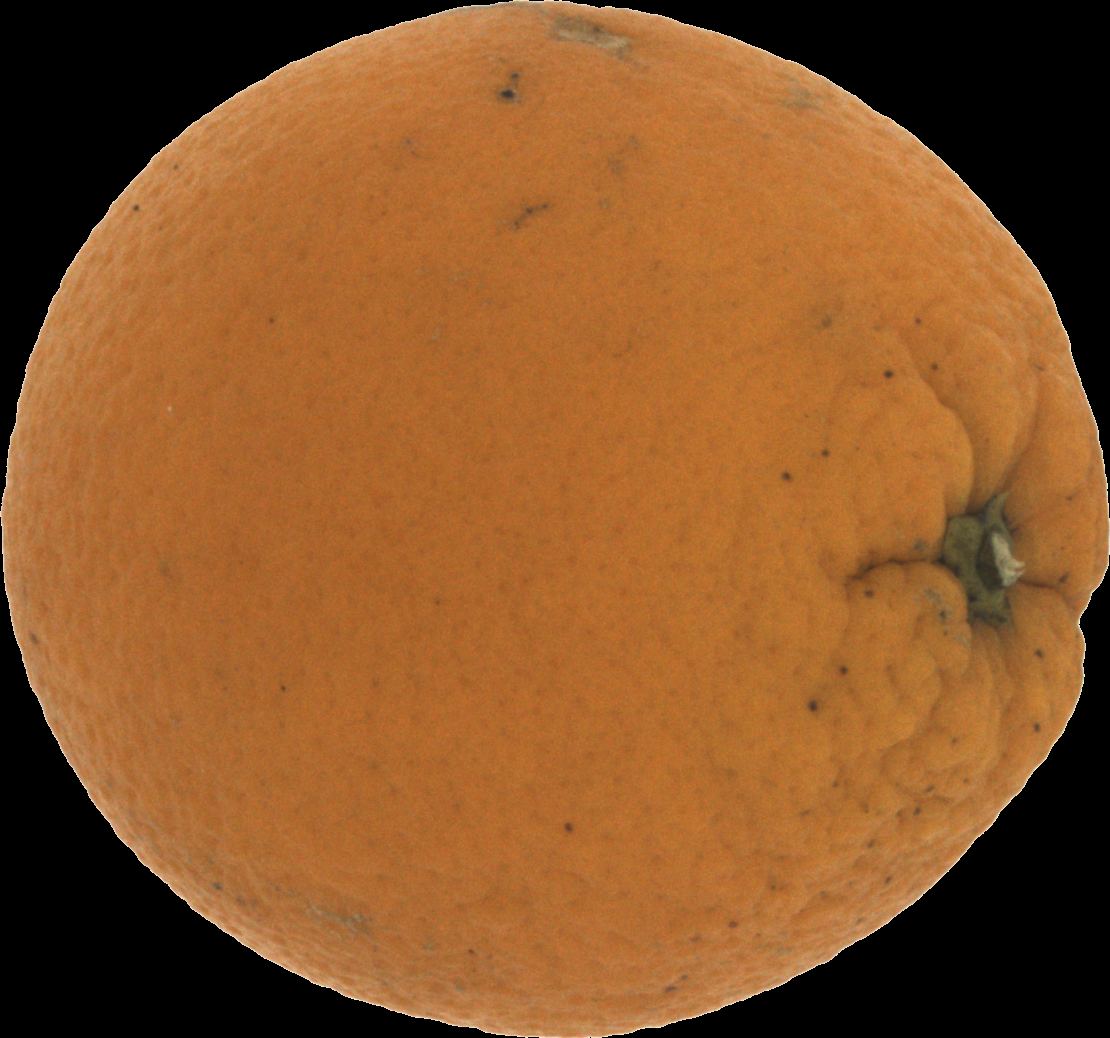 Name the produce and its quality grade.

orange, bad
